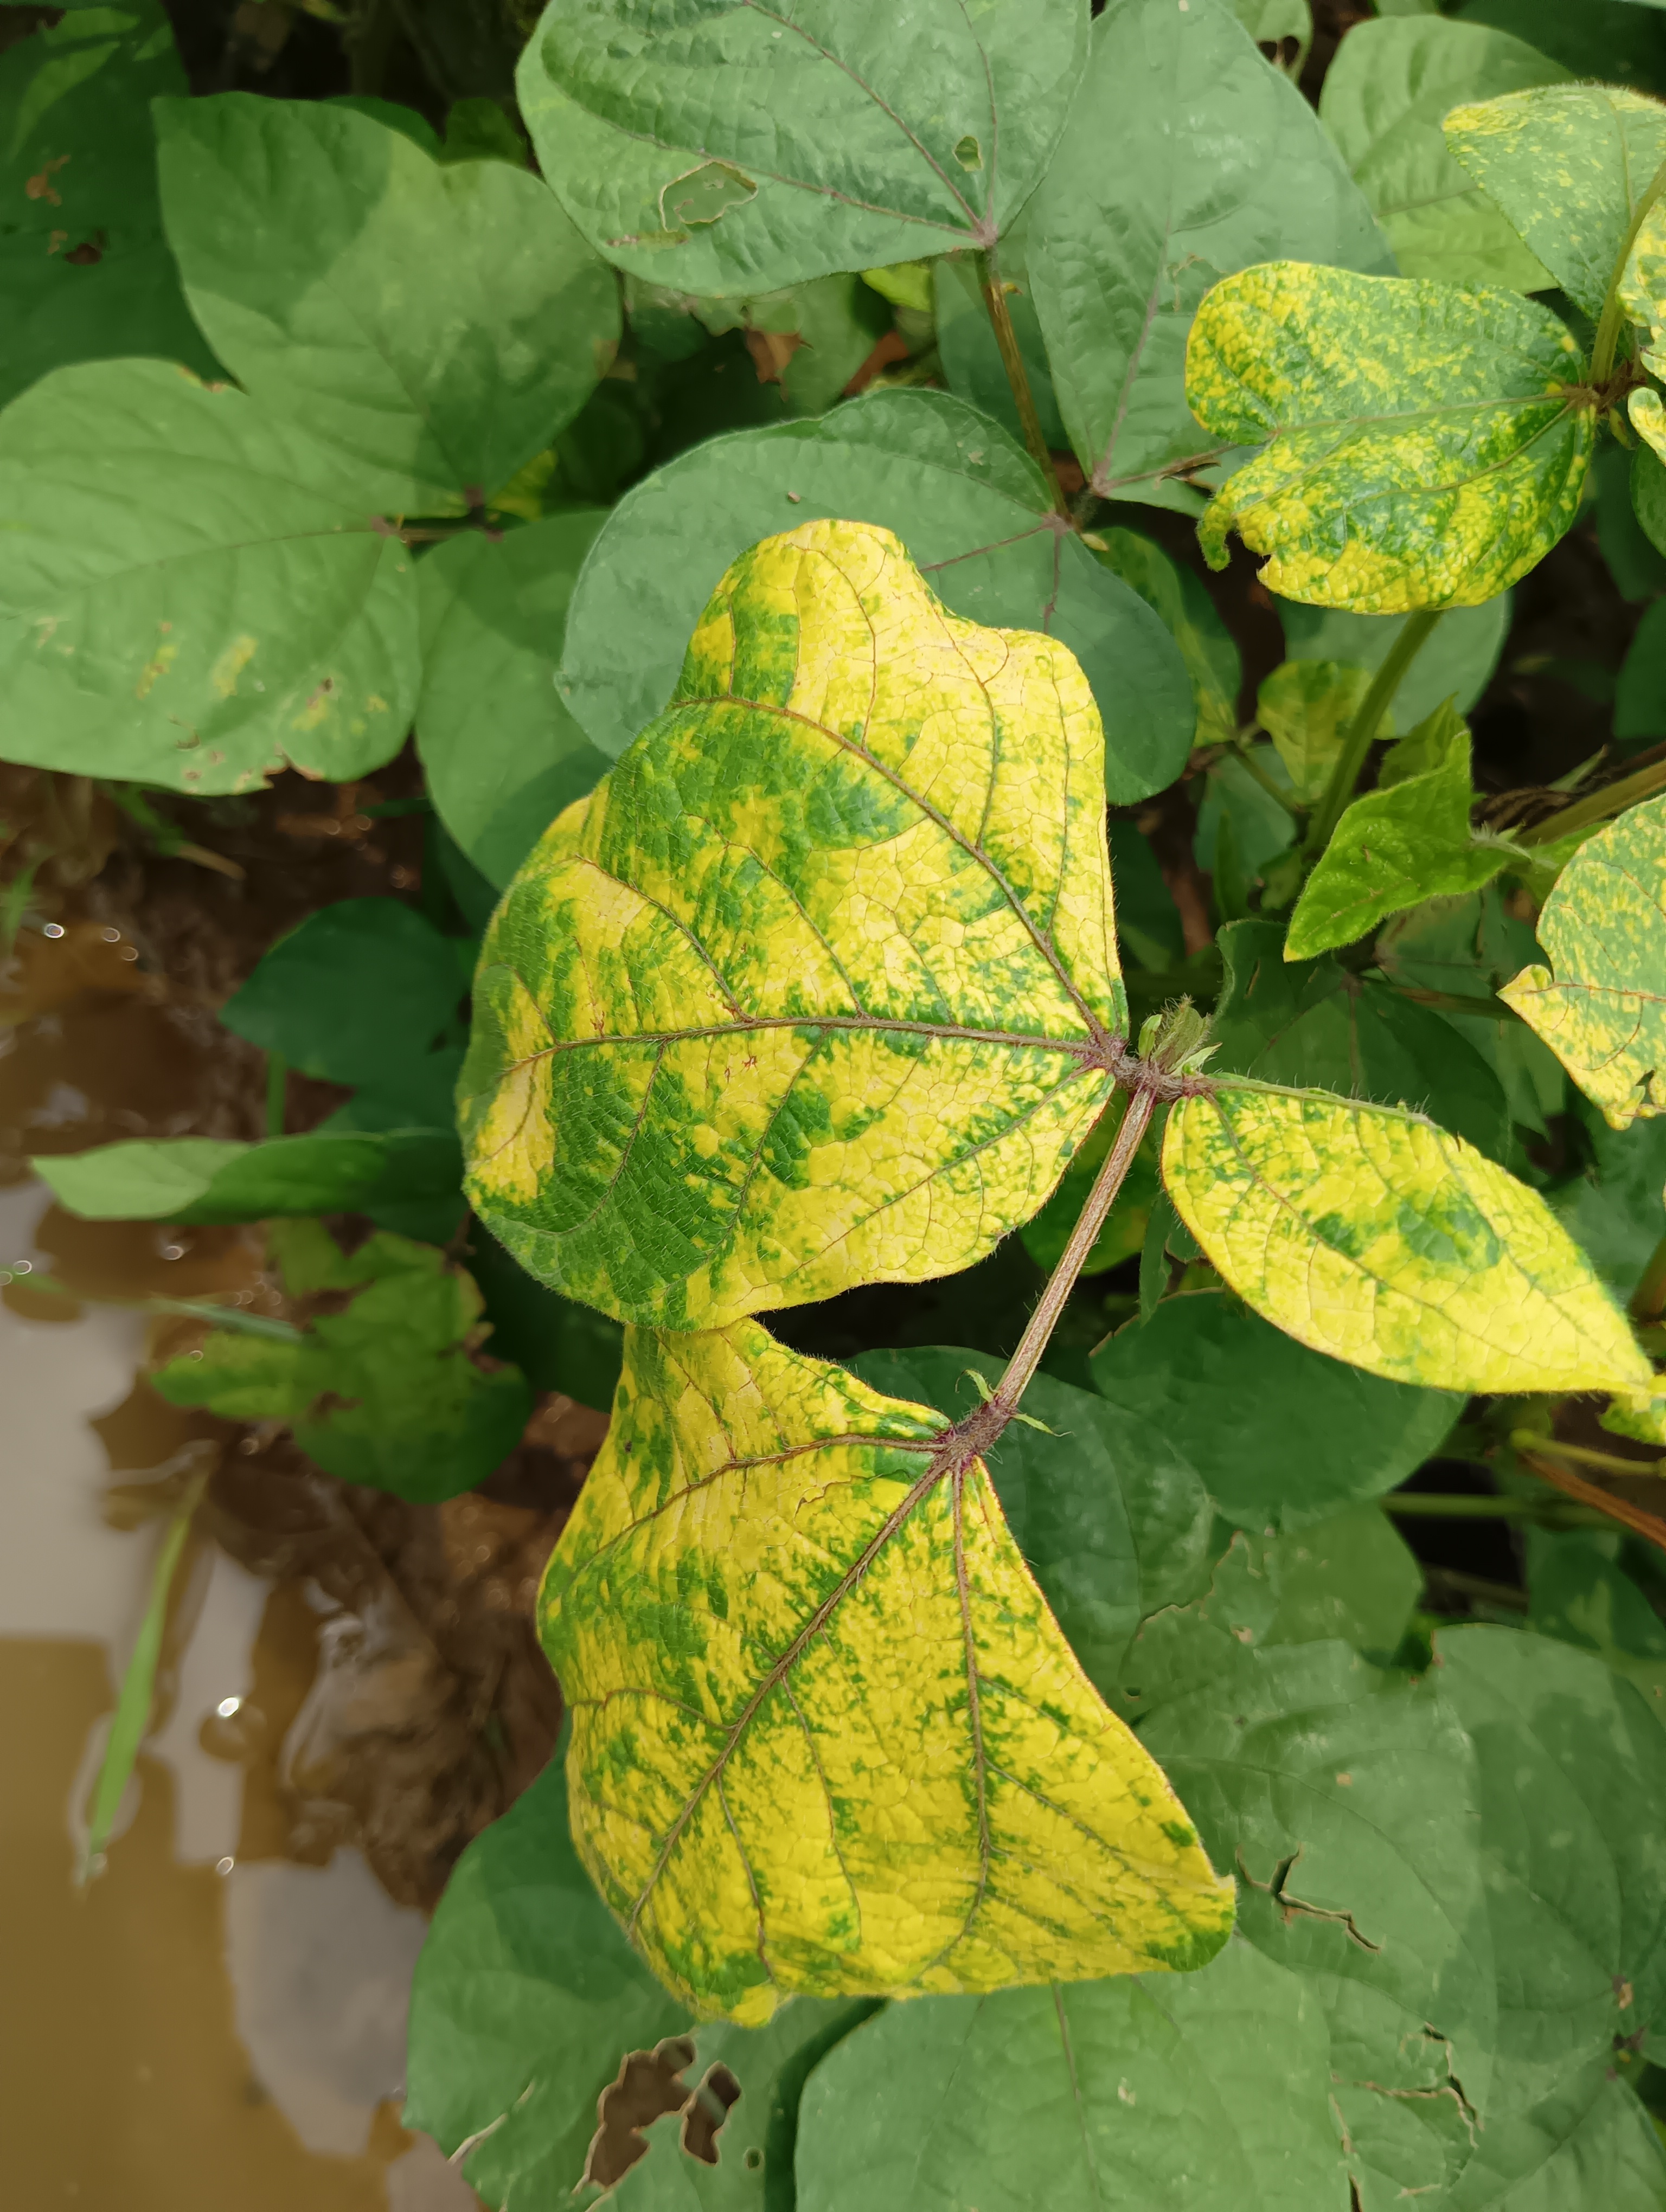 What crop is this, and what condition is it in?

mungbean, yellow mosaic
